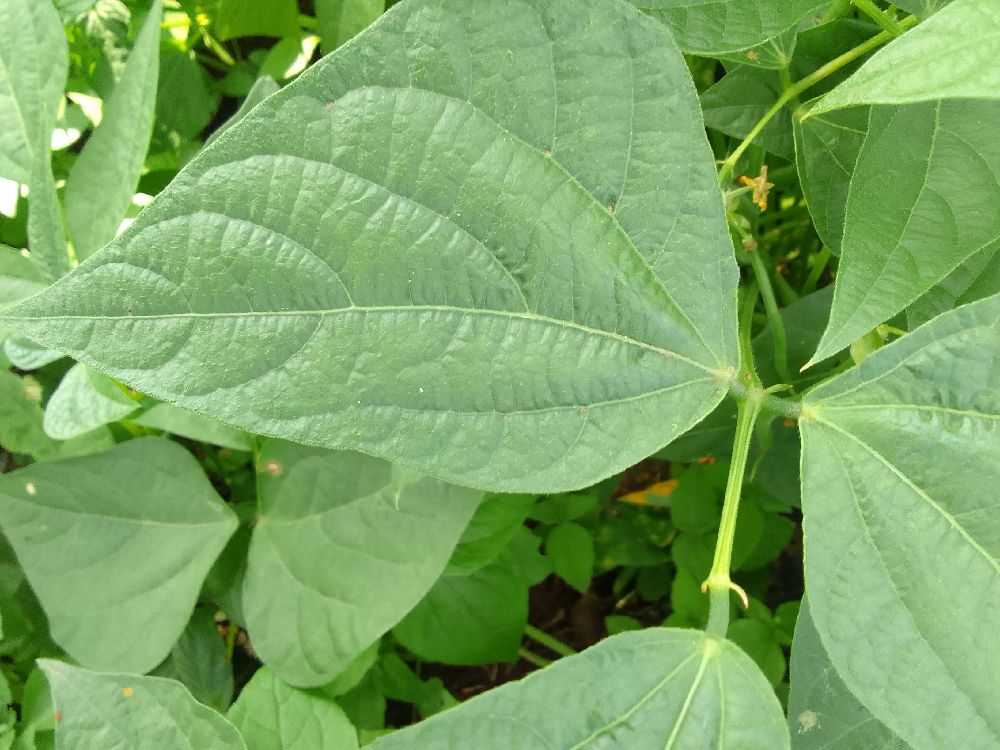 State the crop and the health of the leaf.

common bean, healthy
